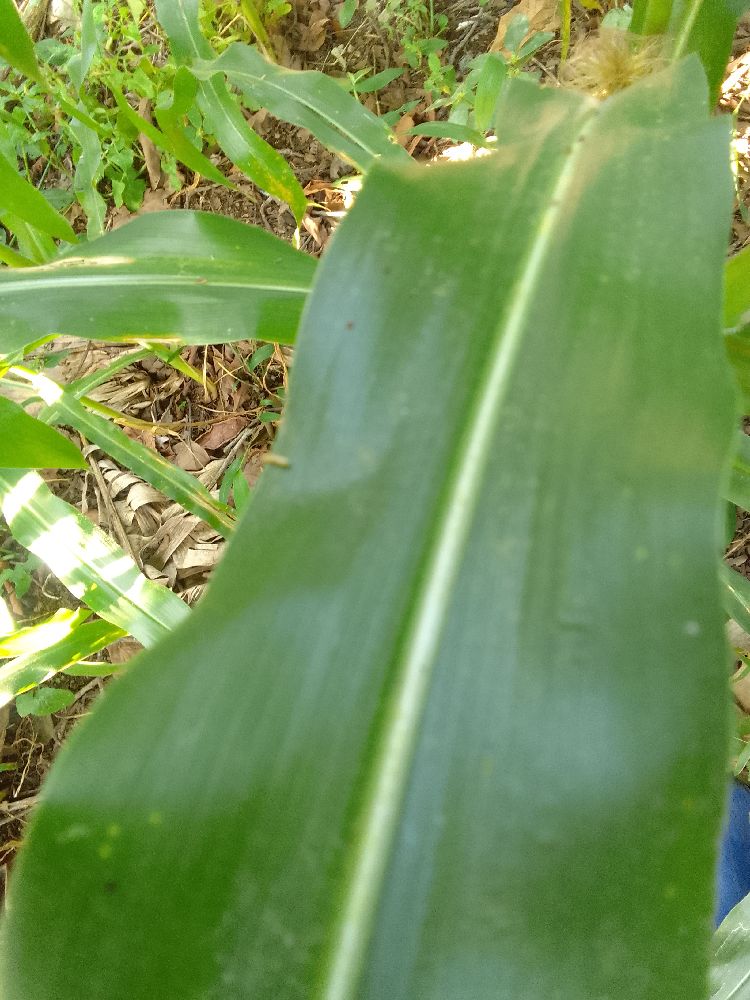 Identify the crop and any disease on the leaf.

maize, healthy
